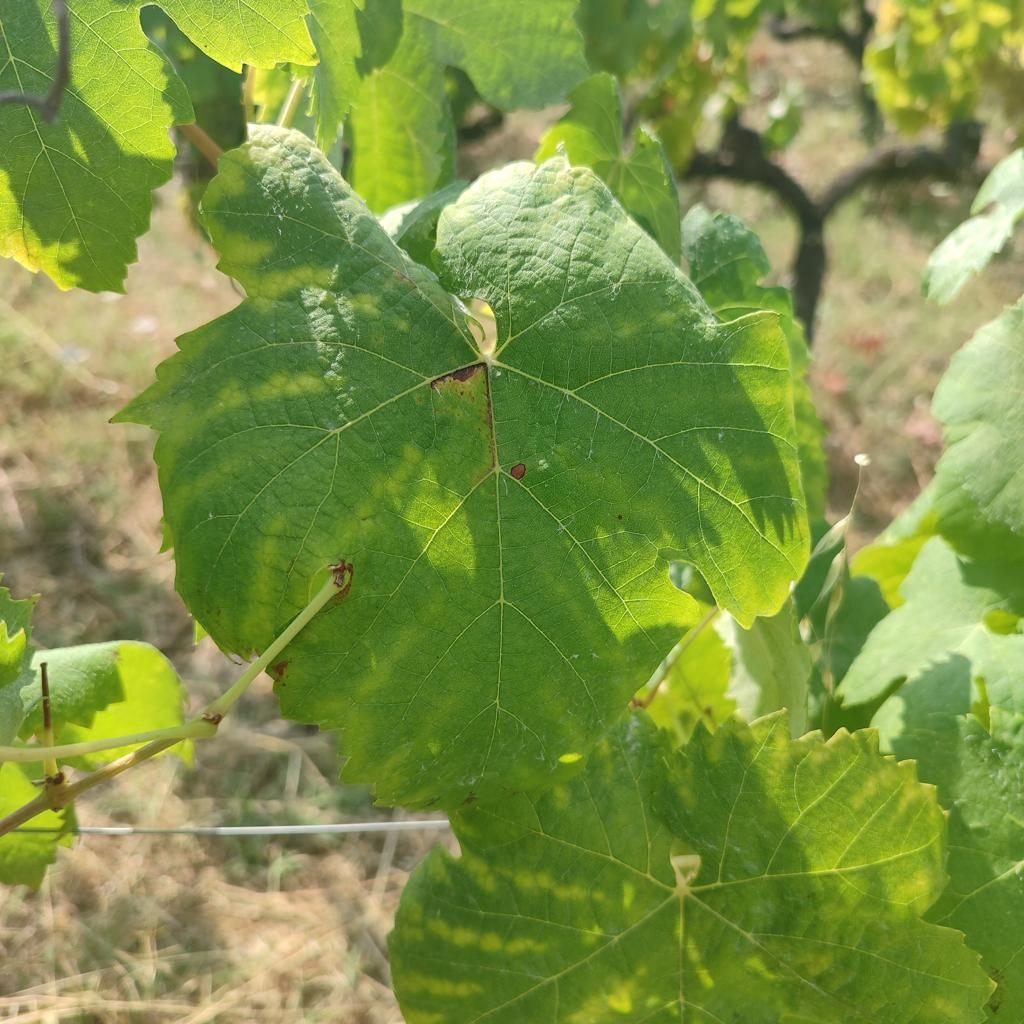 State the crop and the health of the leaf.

grapevine, esca complex
